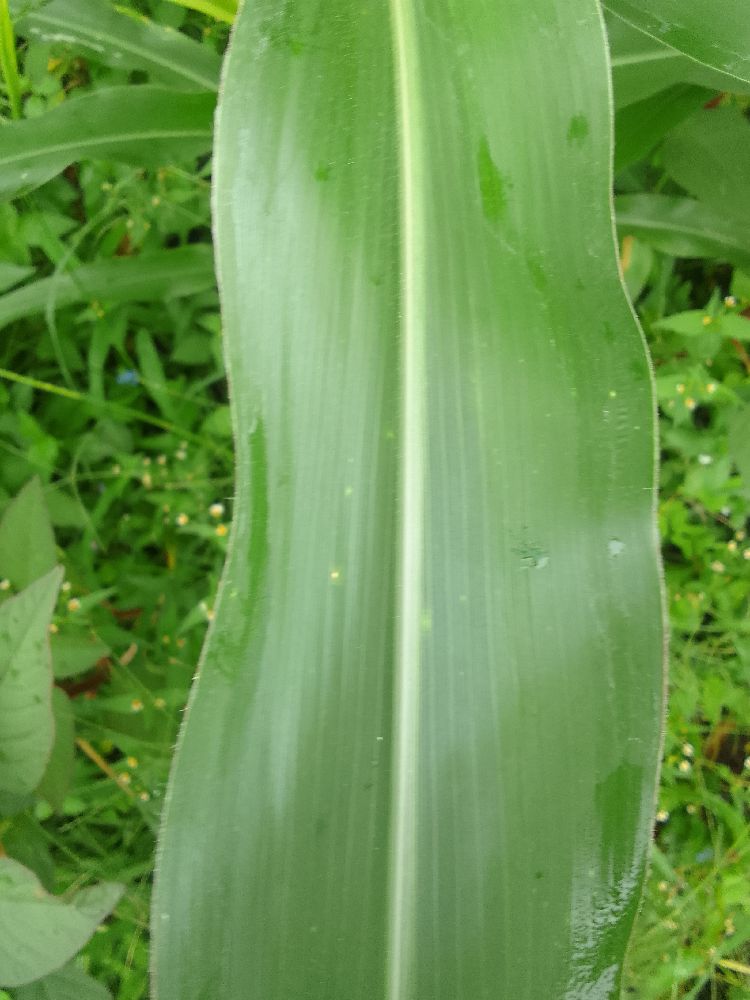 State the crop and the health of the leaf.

maize, healthy
